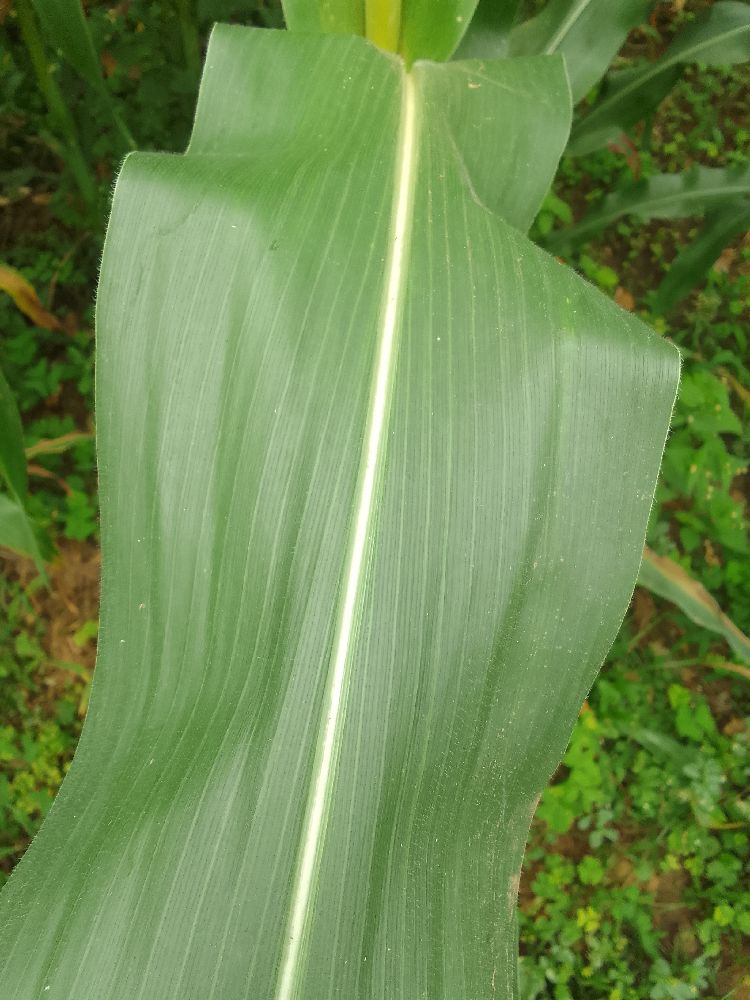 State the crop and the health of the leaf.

maize, healthy
